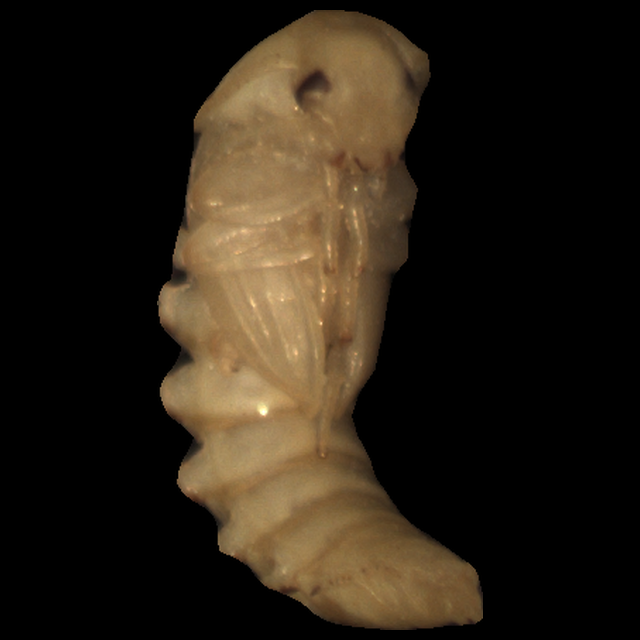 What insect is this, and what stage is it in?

mealworm pupa
